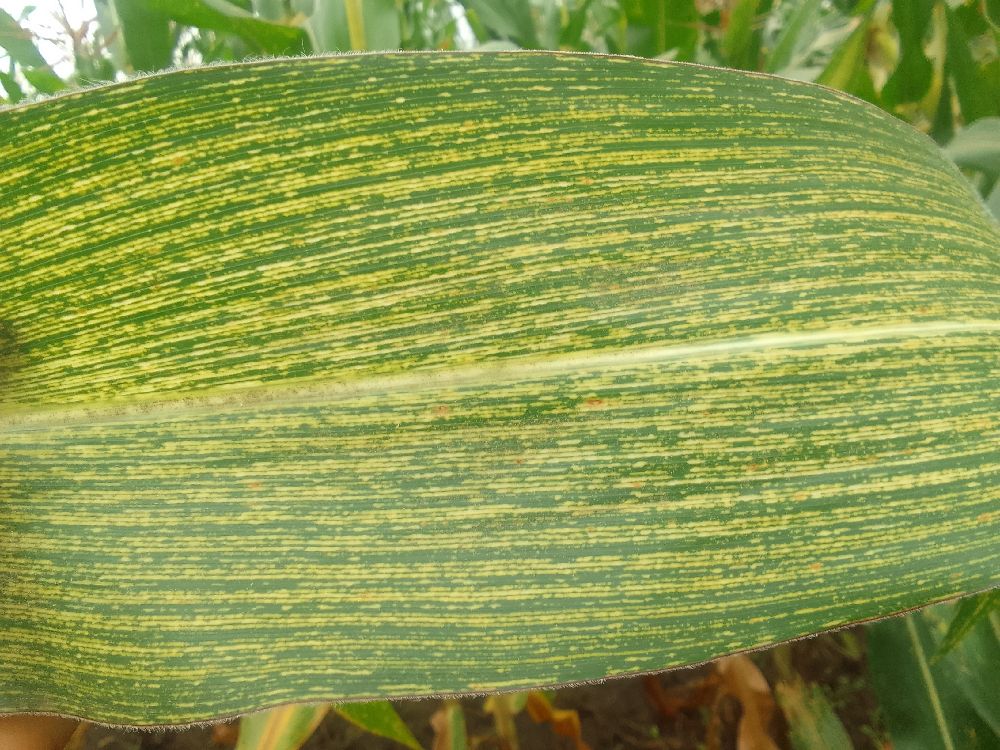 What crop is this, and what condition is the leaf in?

maize, maize streak virus
